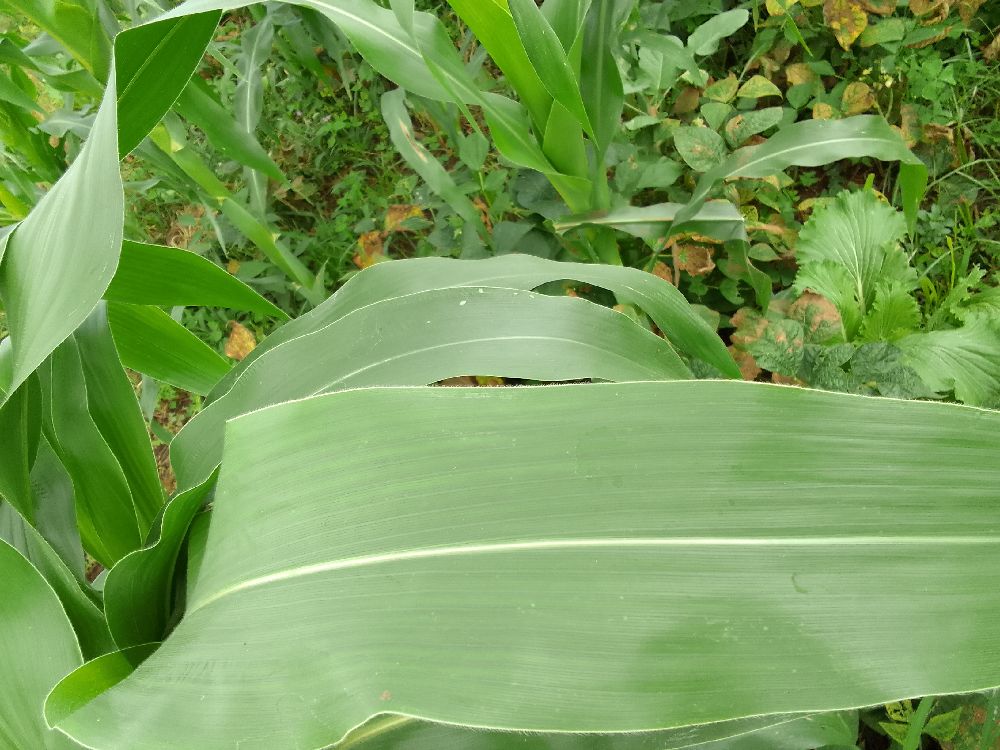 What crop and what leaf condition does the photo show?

maize, healthy
